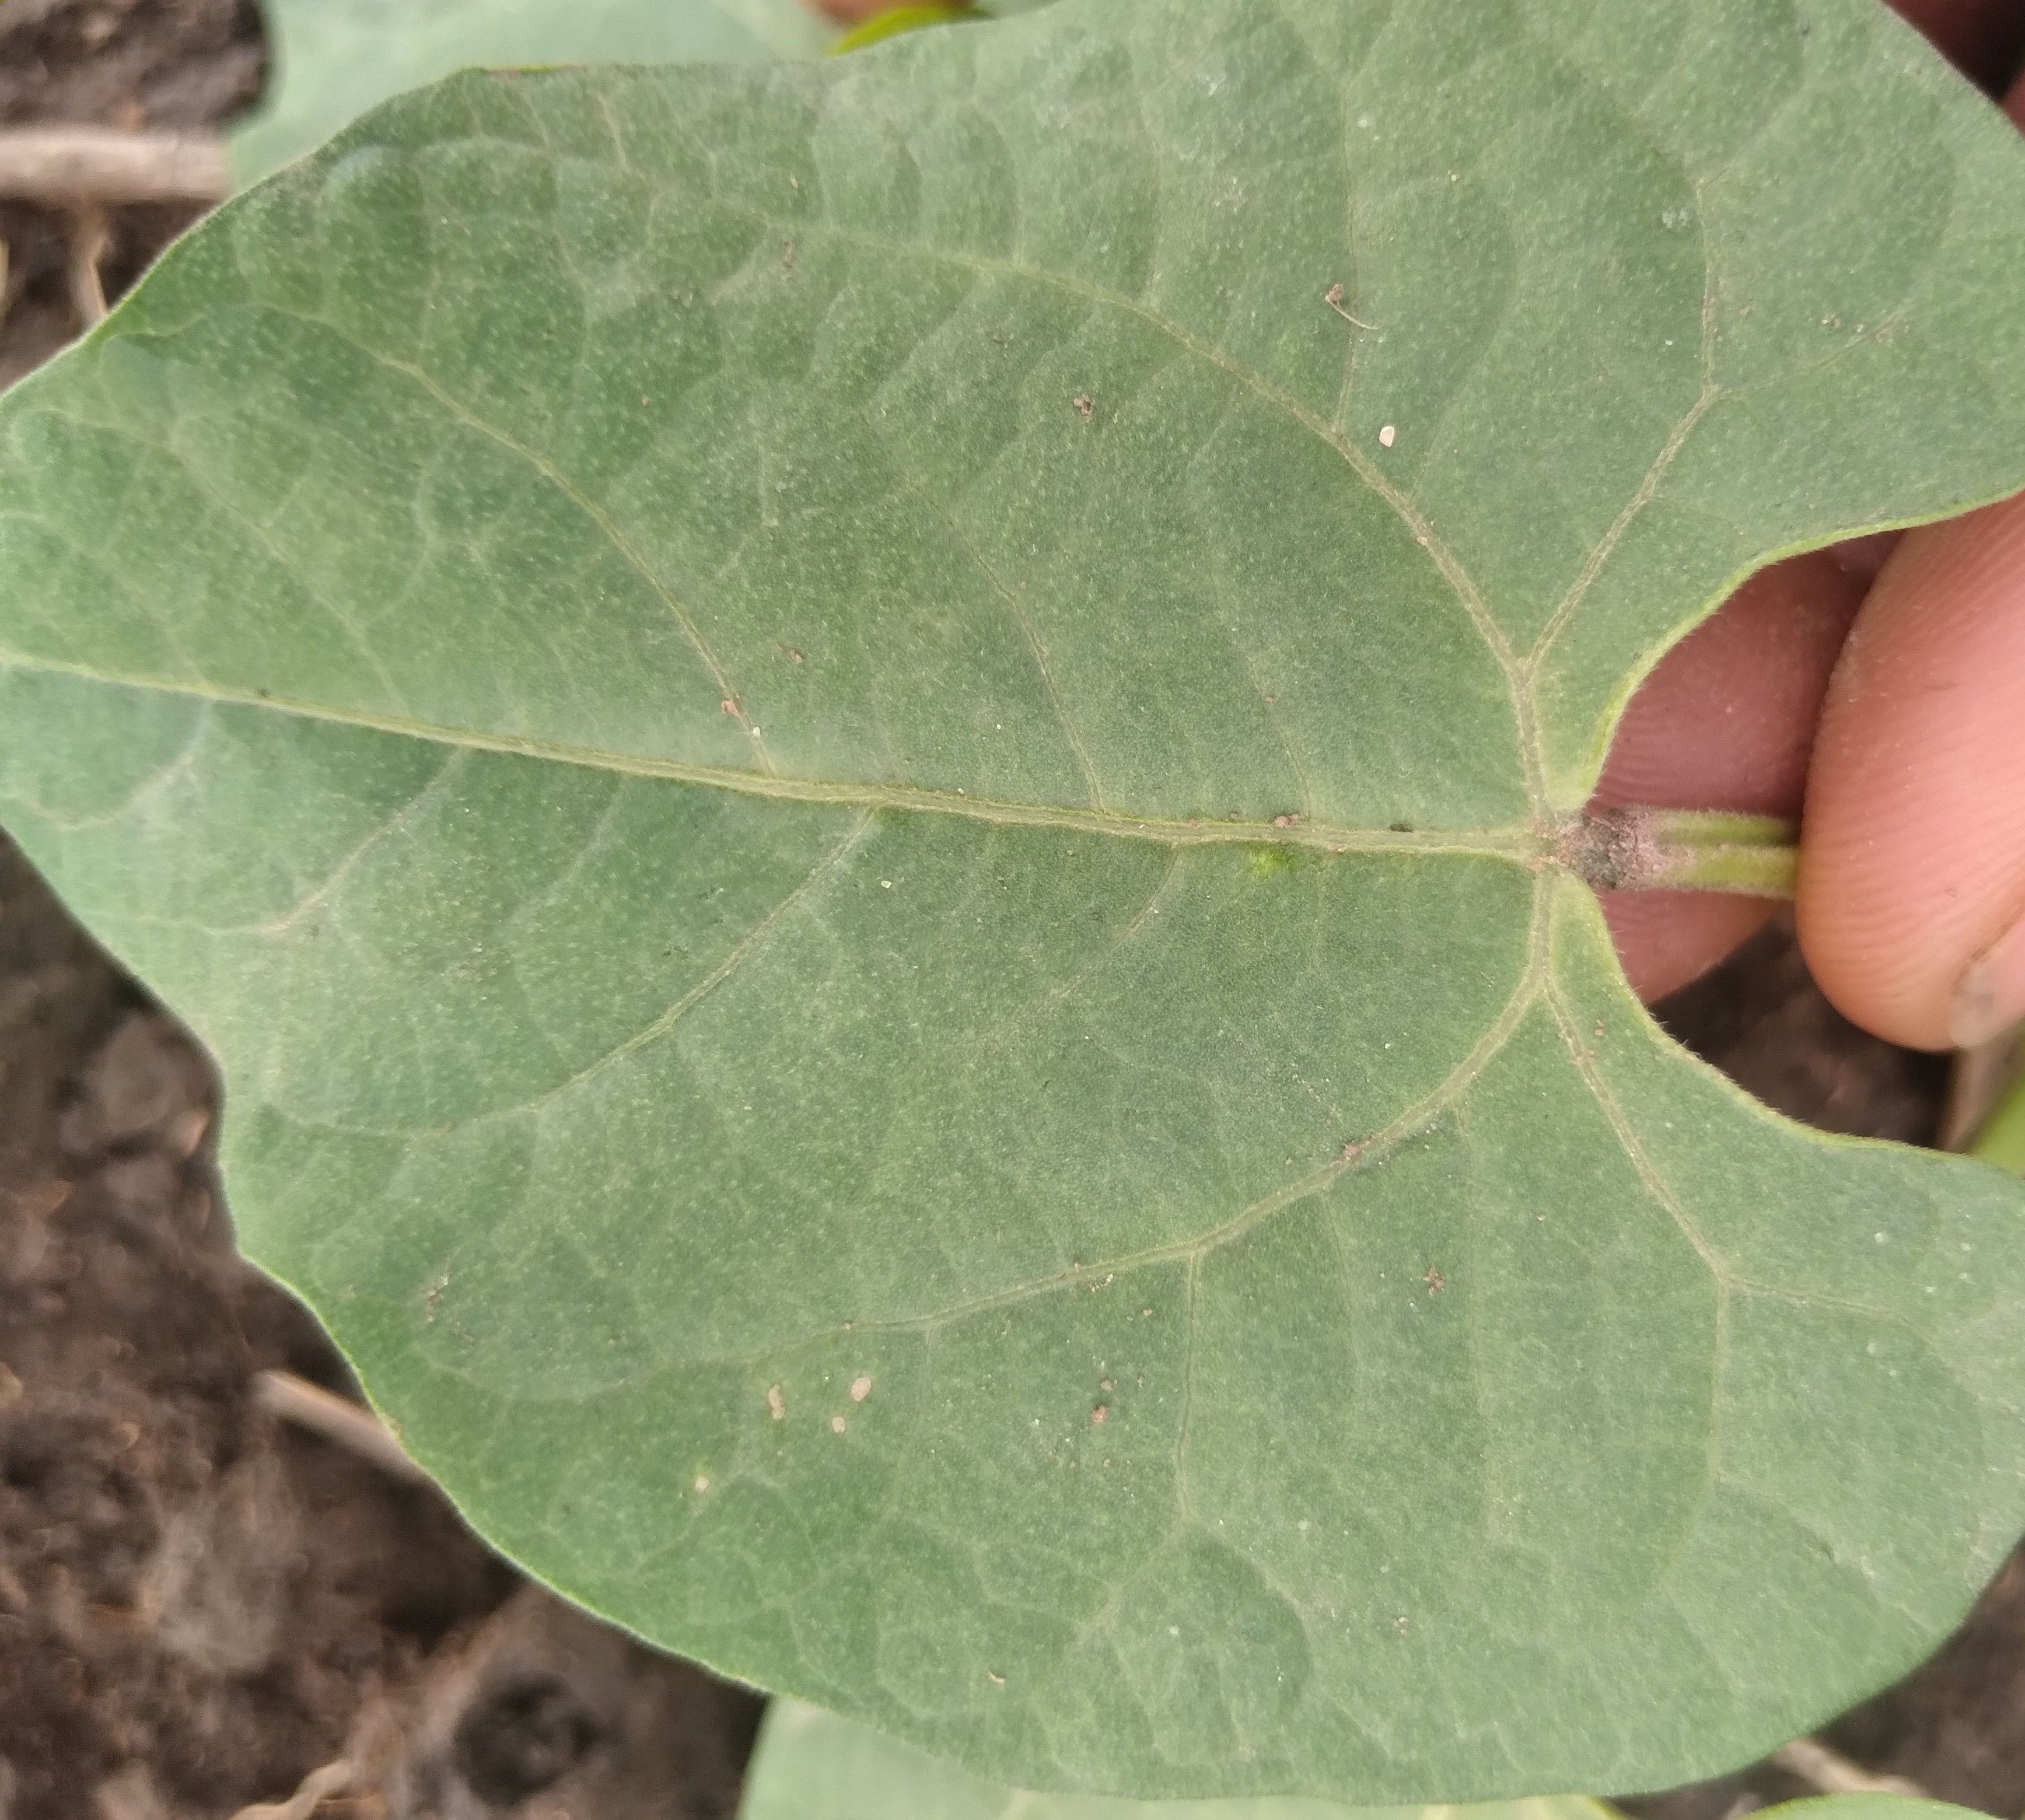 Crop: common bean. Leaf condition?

healthy
